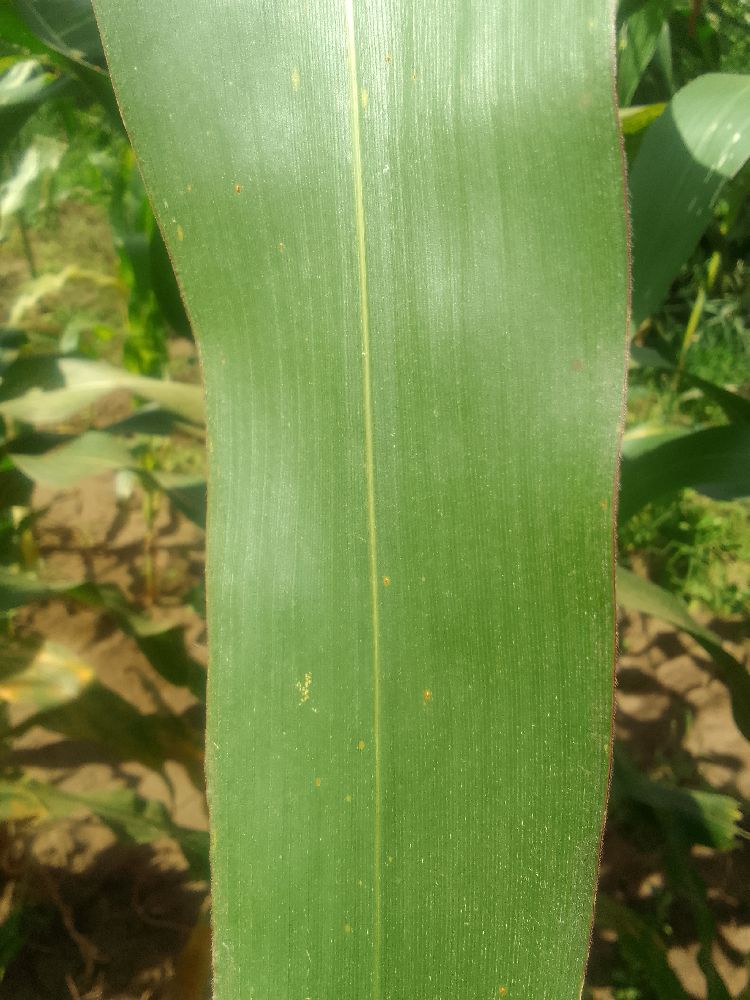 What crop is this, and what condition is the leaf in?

maize, healthy
